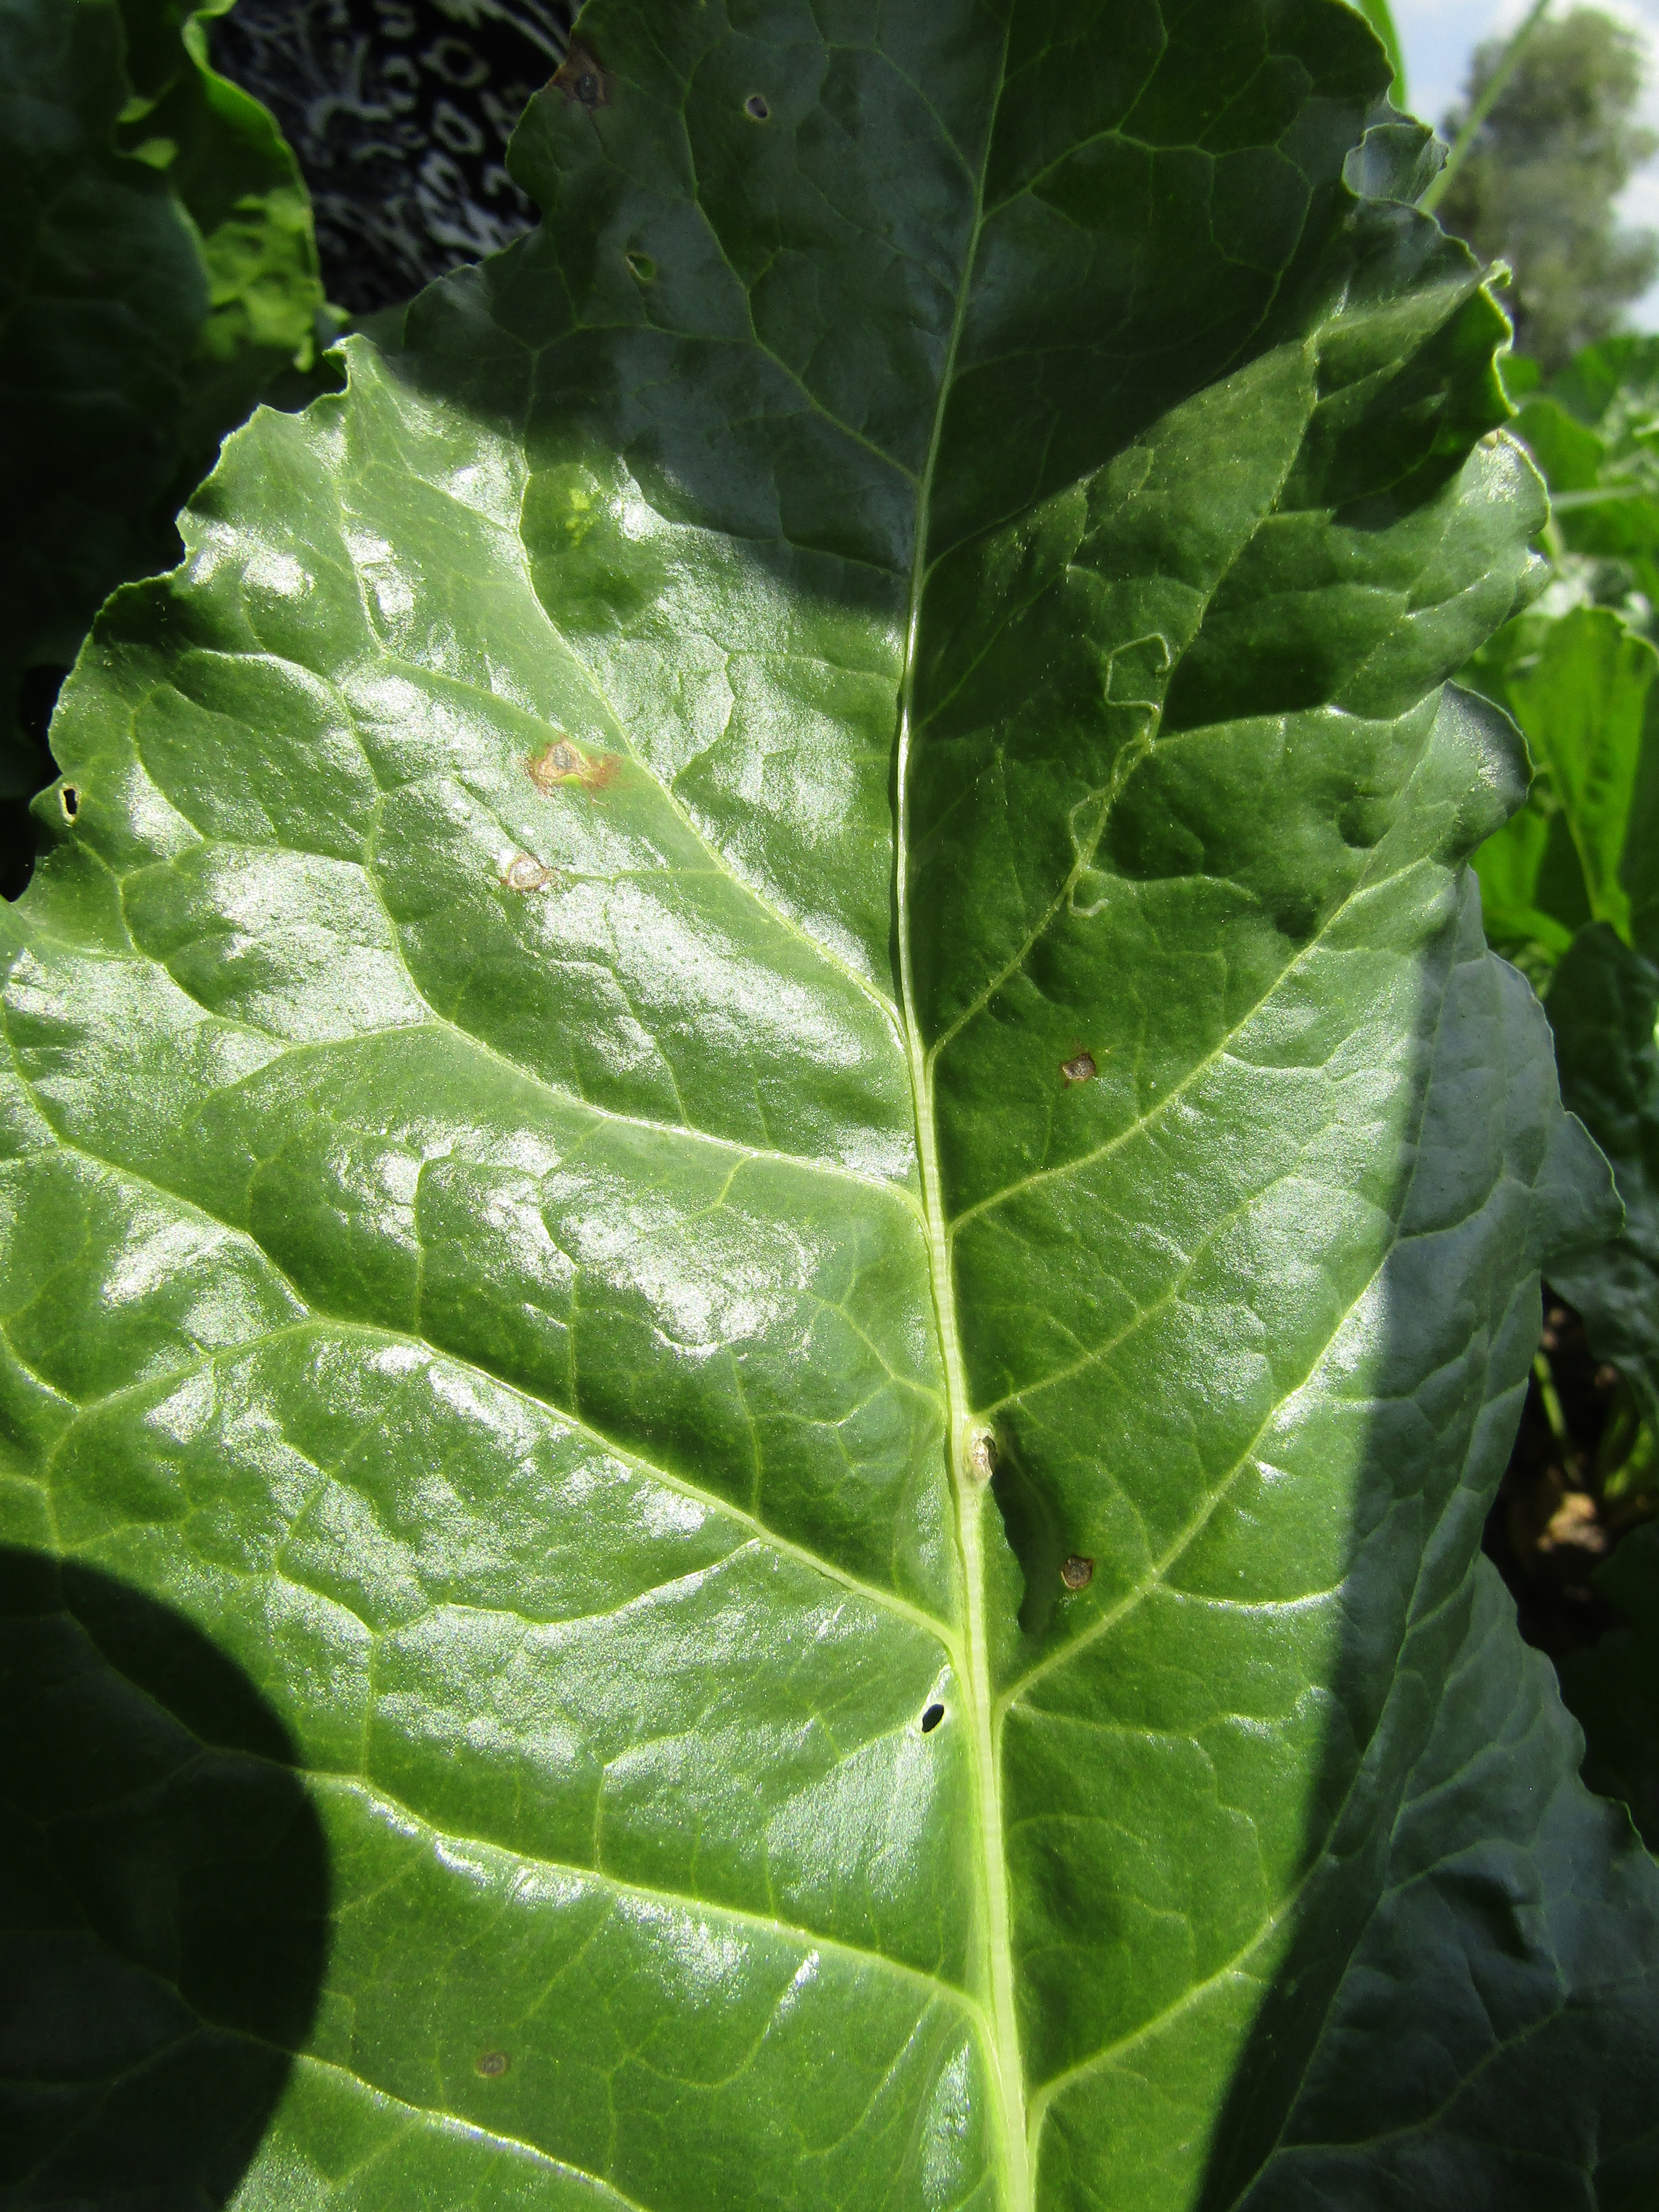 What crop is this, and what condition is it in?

beet, cercospora
